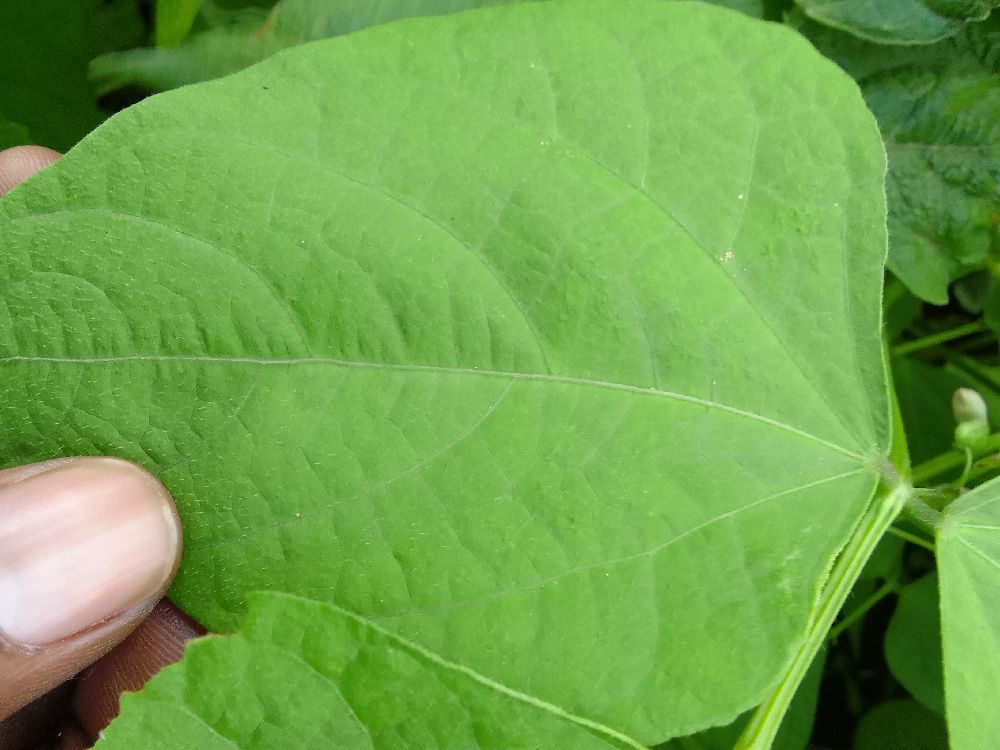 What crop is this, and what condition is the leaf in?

common bean, healthy
